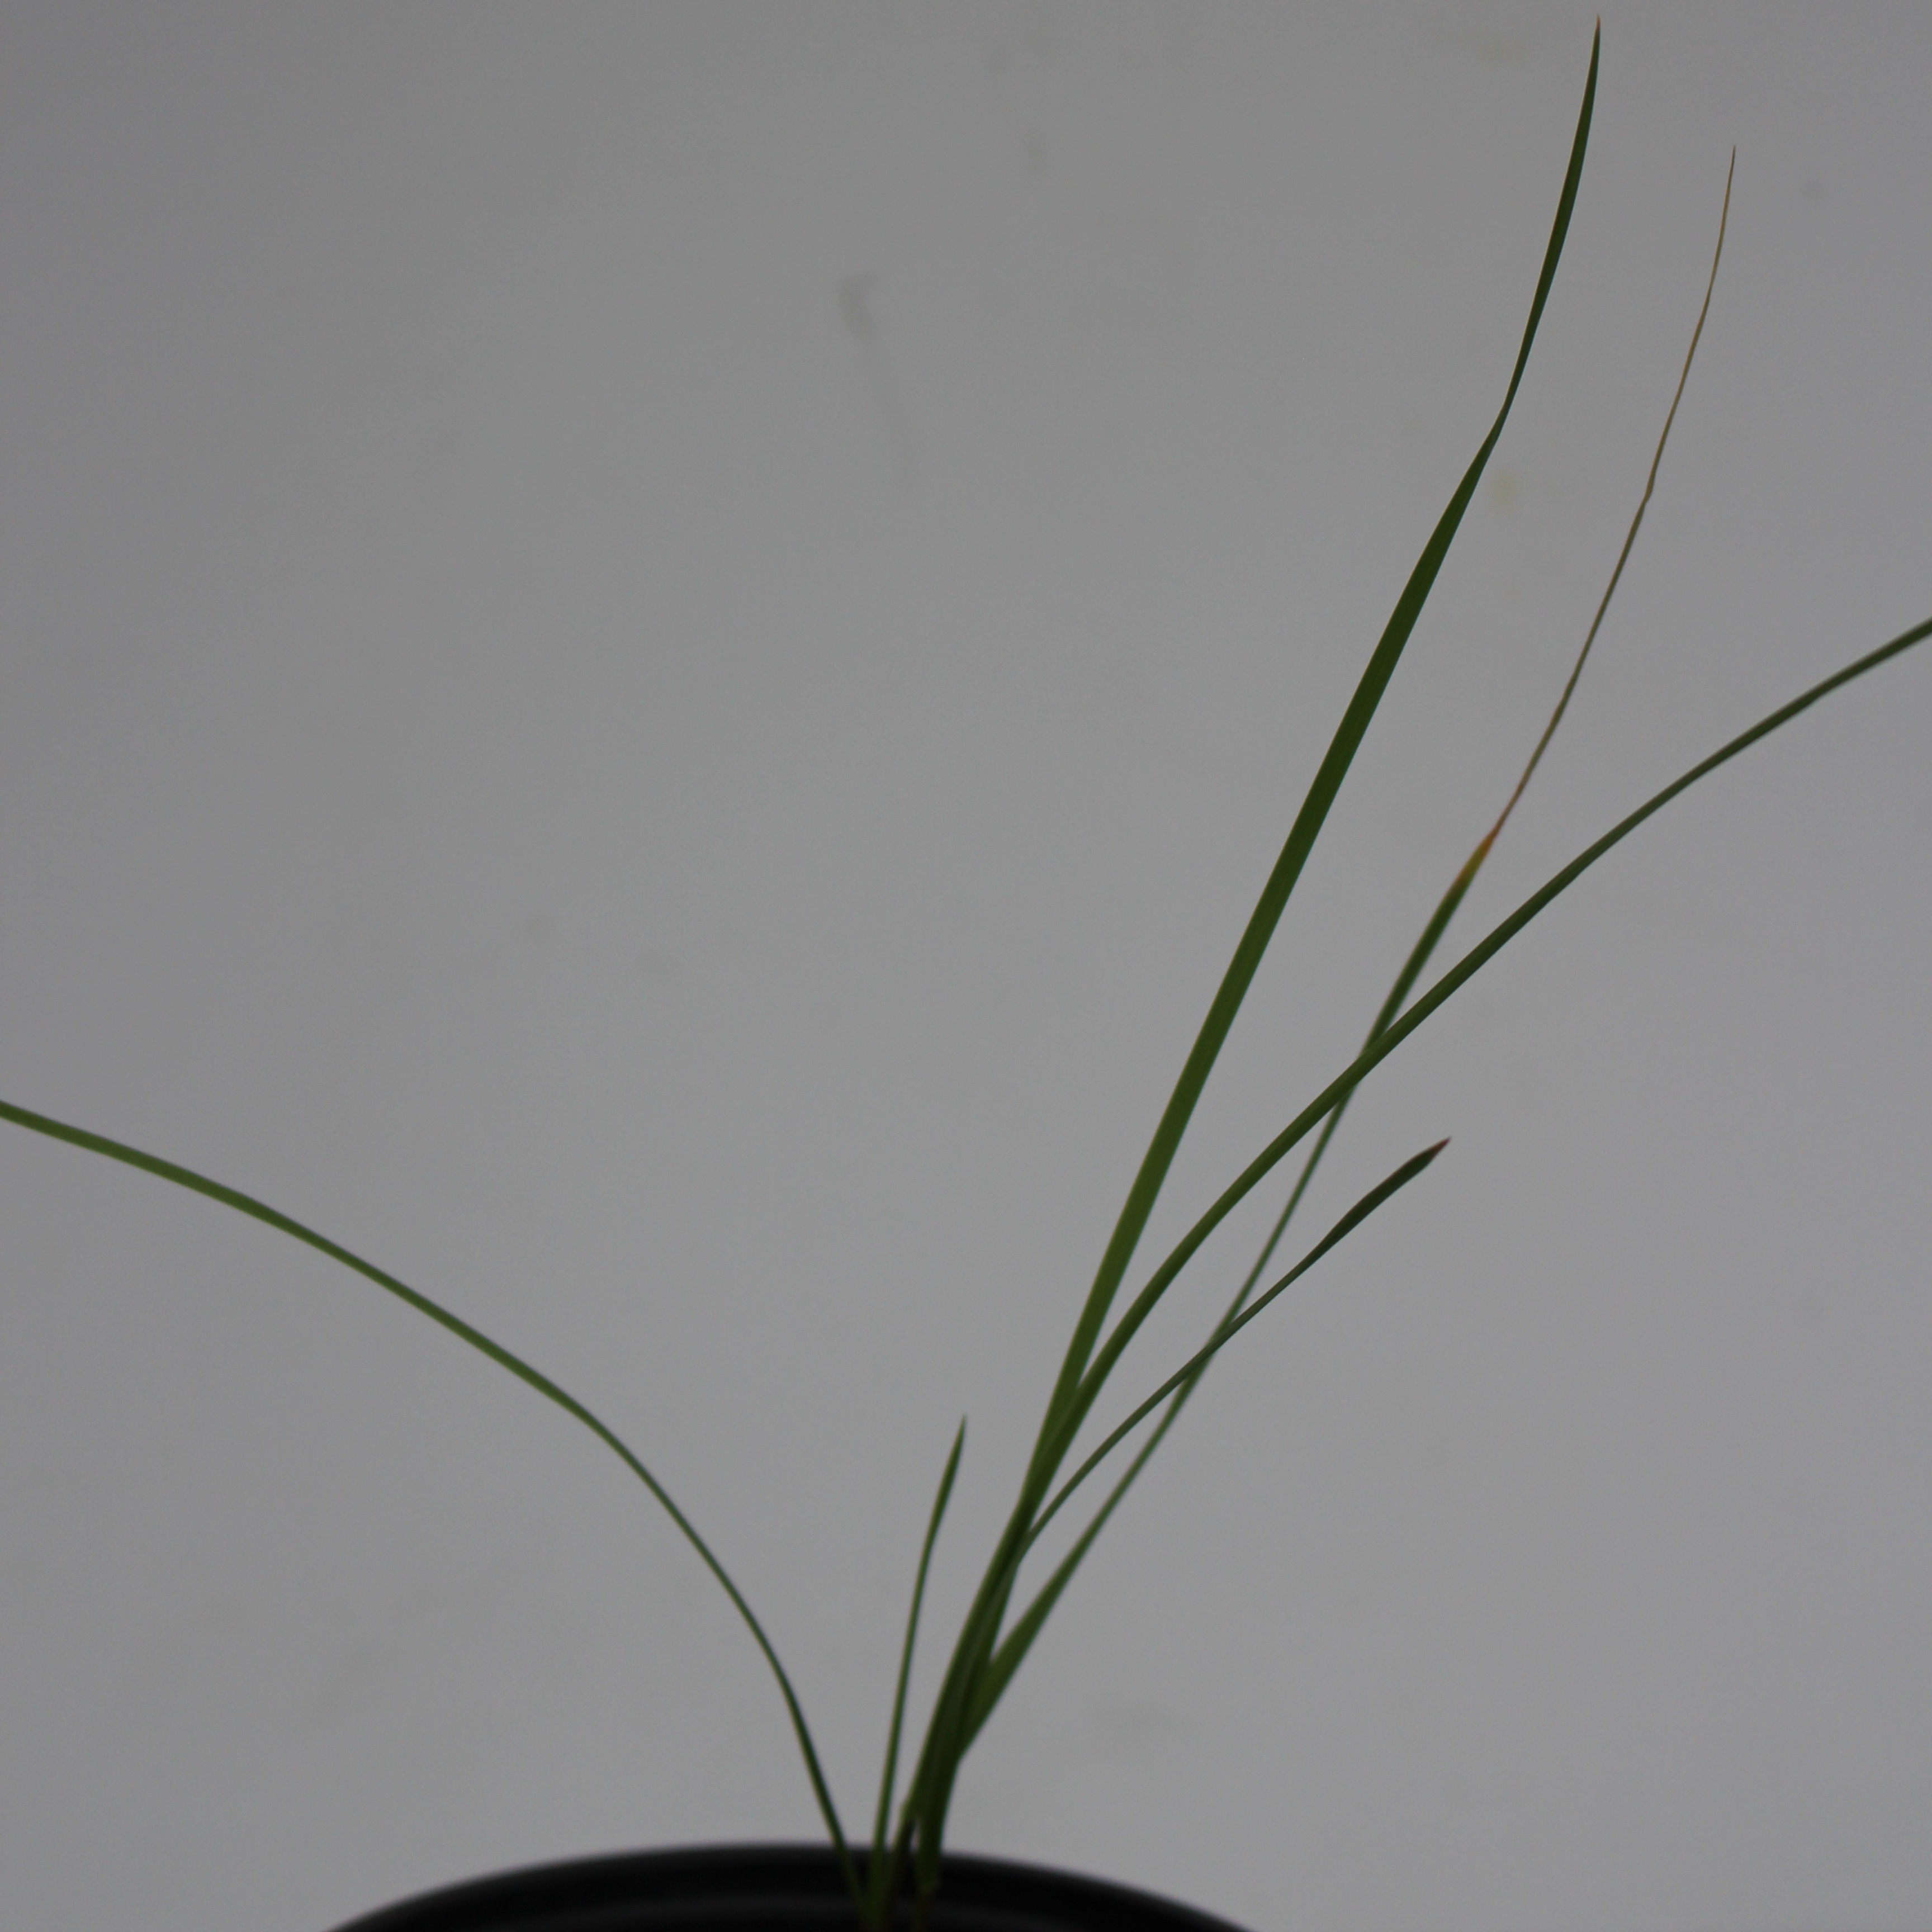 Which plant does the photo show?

Lolium multiflorum
